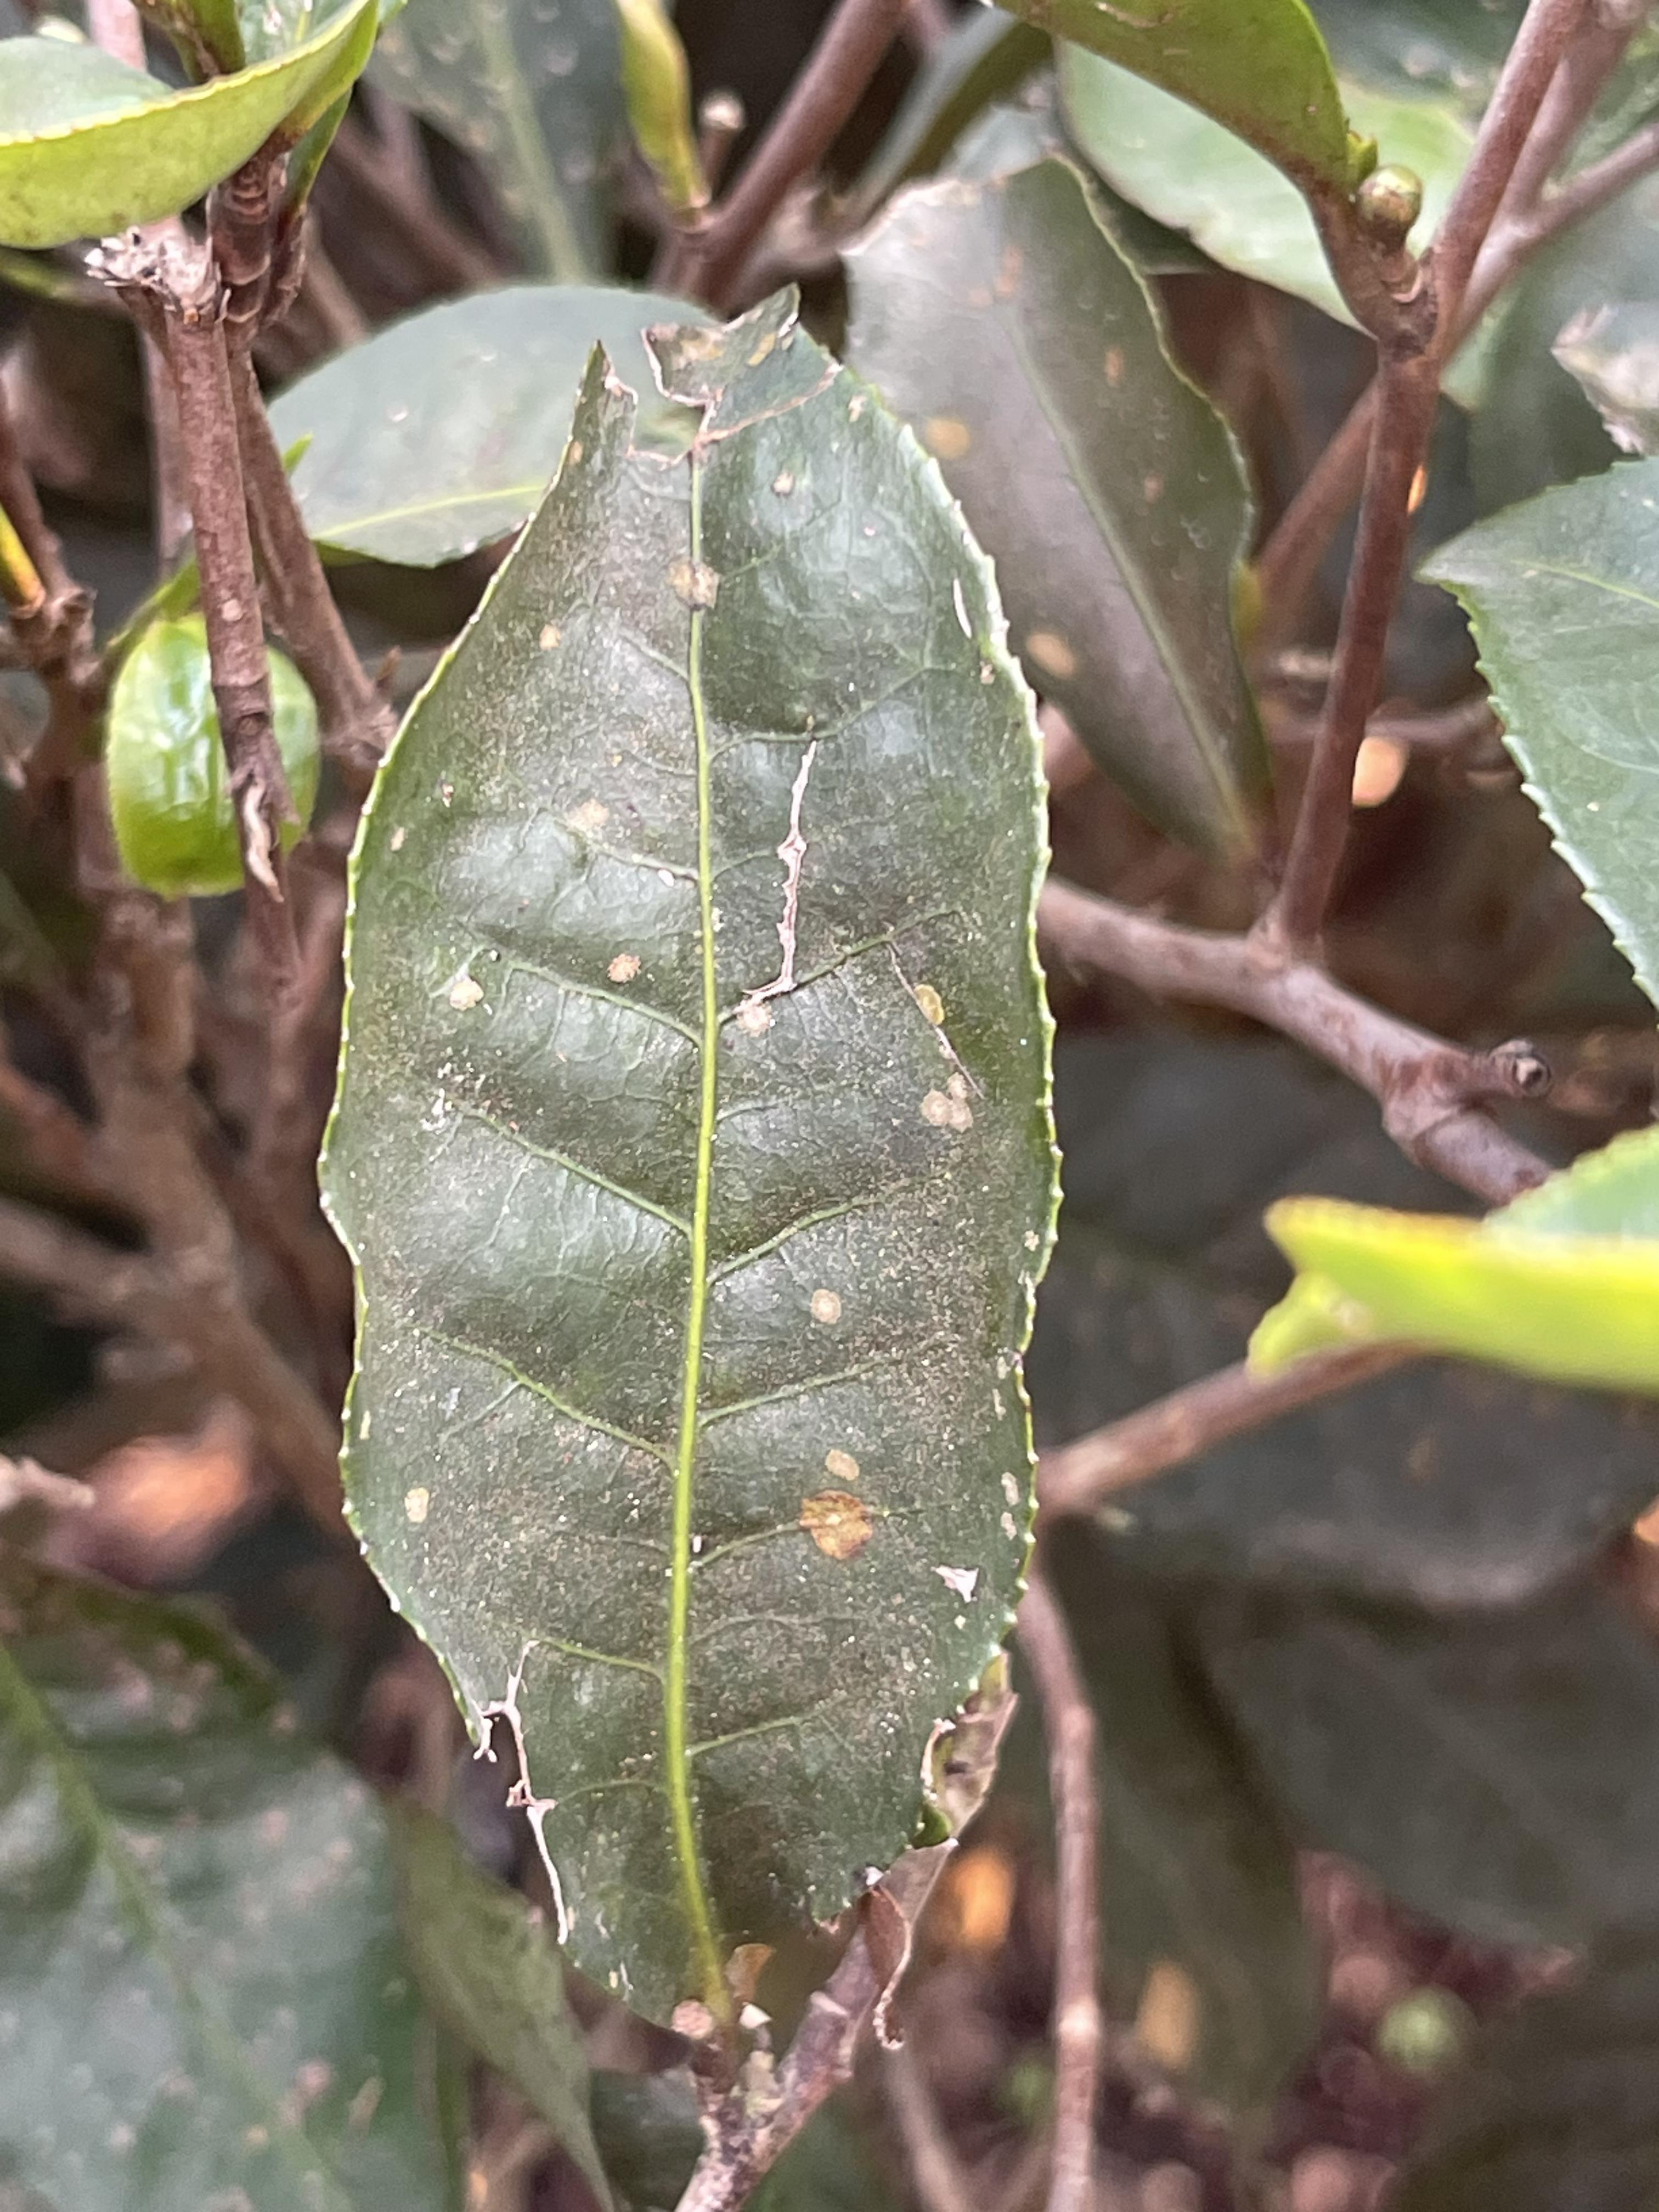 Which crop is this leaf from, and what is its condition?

tea, red rust
